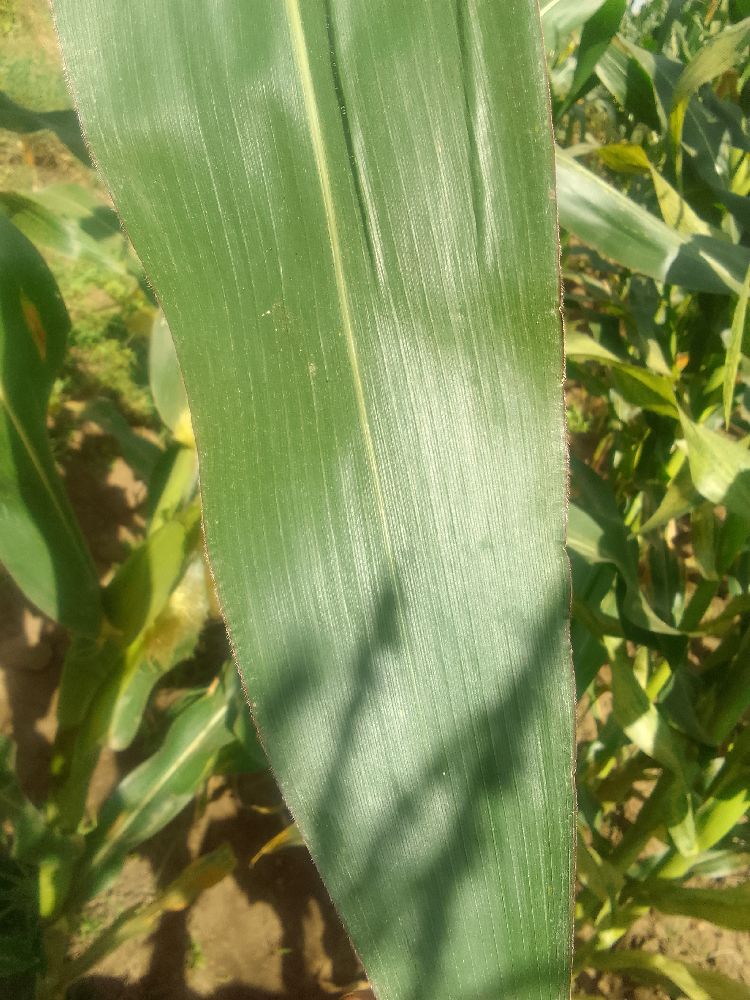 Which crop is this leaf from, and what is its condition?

maize, healthy
